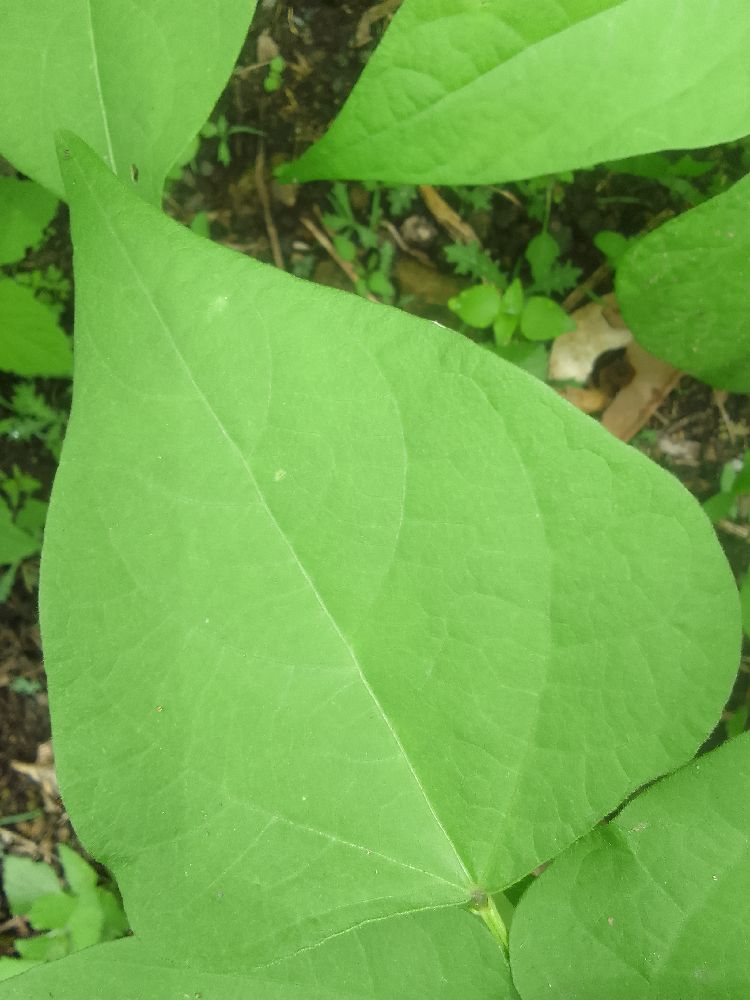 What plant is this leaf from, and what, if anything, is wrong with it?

common bean, healthy
